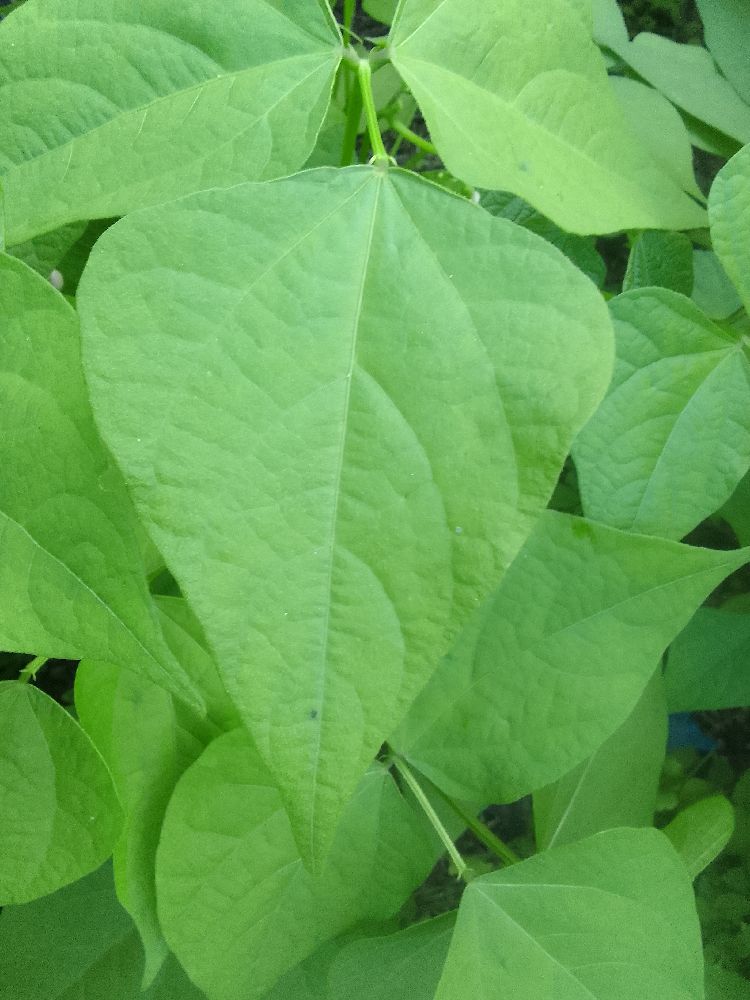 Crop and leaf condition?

common bean, healthy
